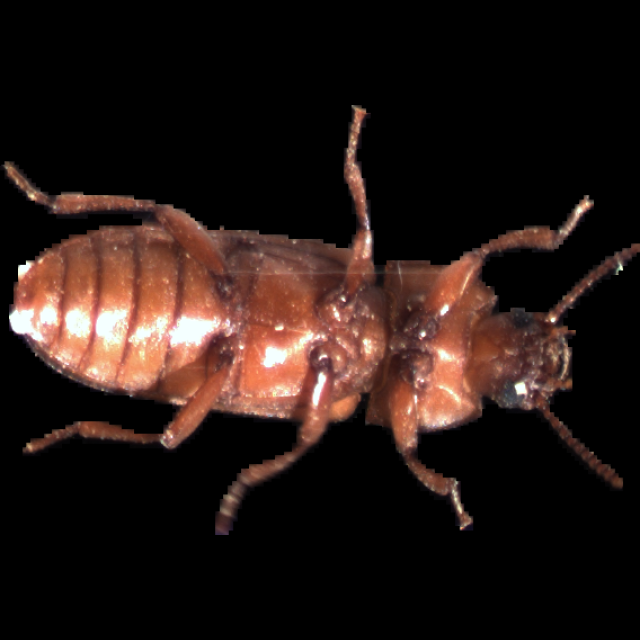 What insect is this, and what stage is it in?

mealworm beetle
